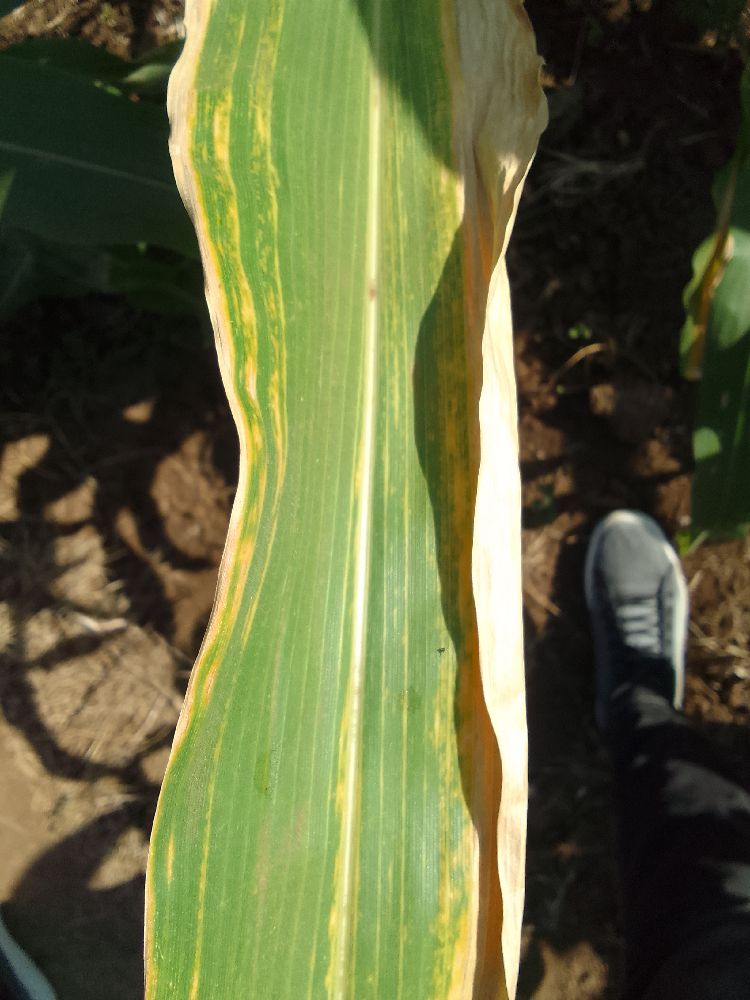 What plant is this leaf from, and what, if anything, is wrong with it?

maize, maize lethal necrosis
